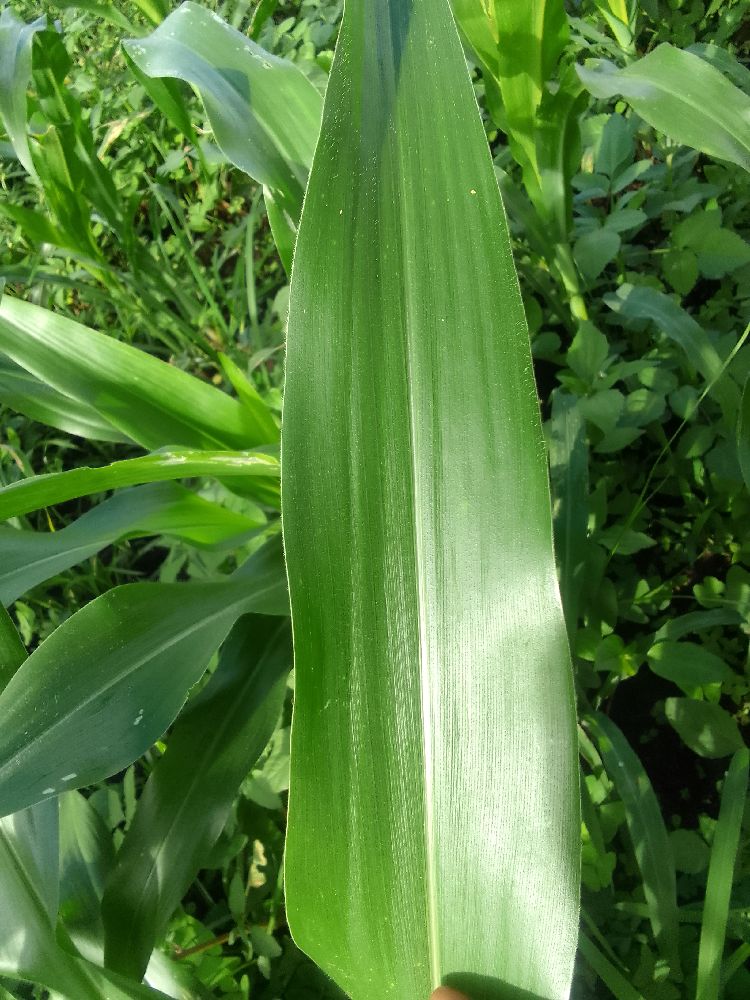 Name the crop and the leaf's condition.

maize, healthy
